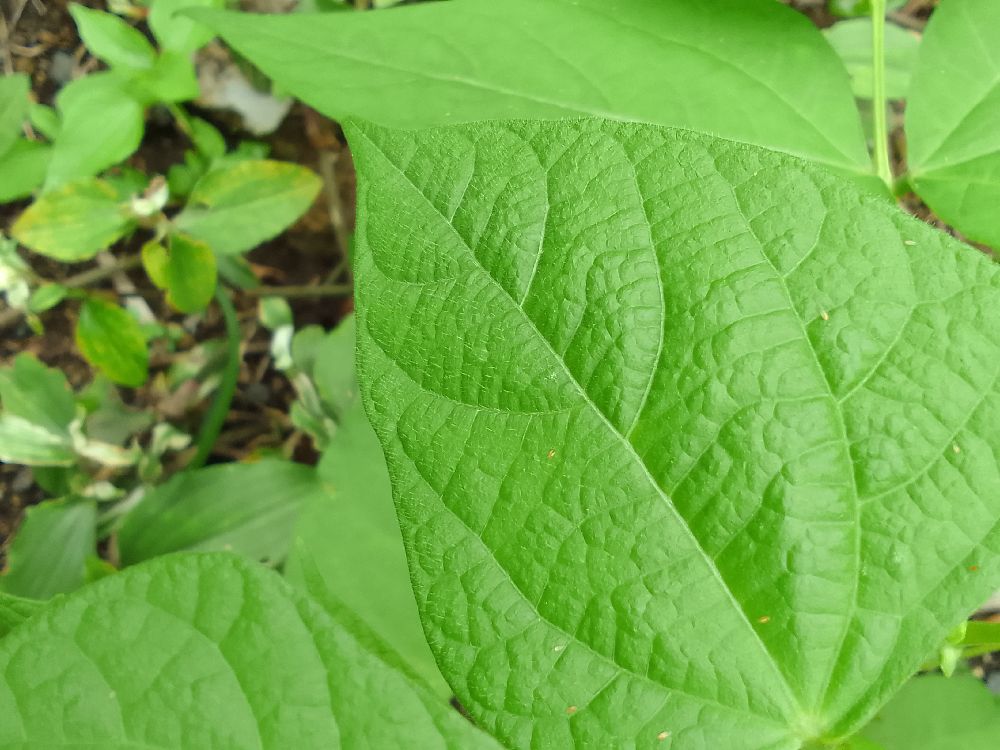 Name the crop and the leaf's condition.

common bean, healthy
